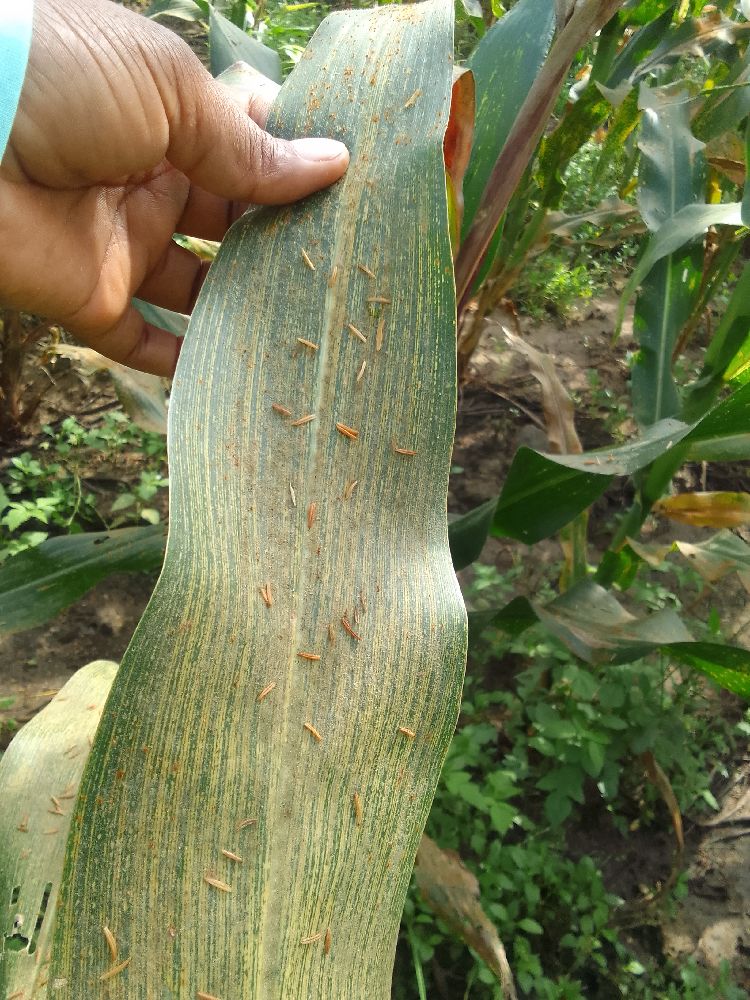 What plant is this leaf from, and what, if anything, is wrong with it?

maize, maize streak virus
